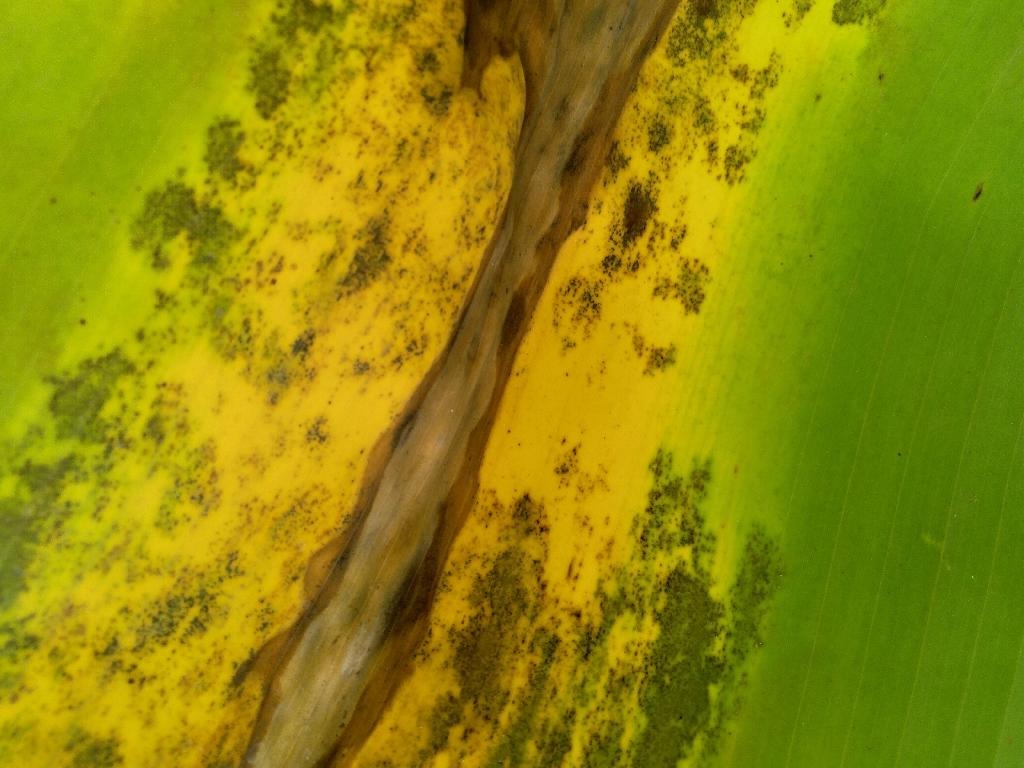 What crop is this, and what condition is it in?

banana, black sigatoka
